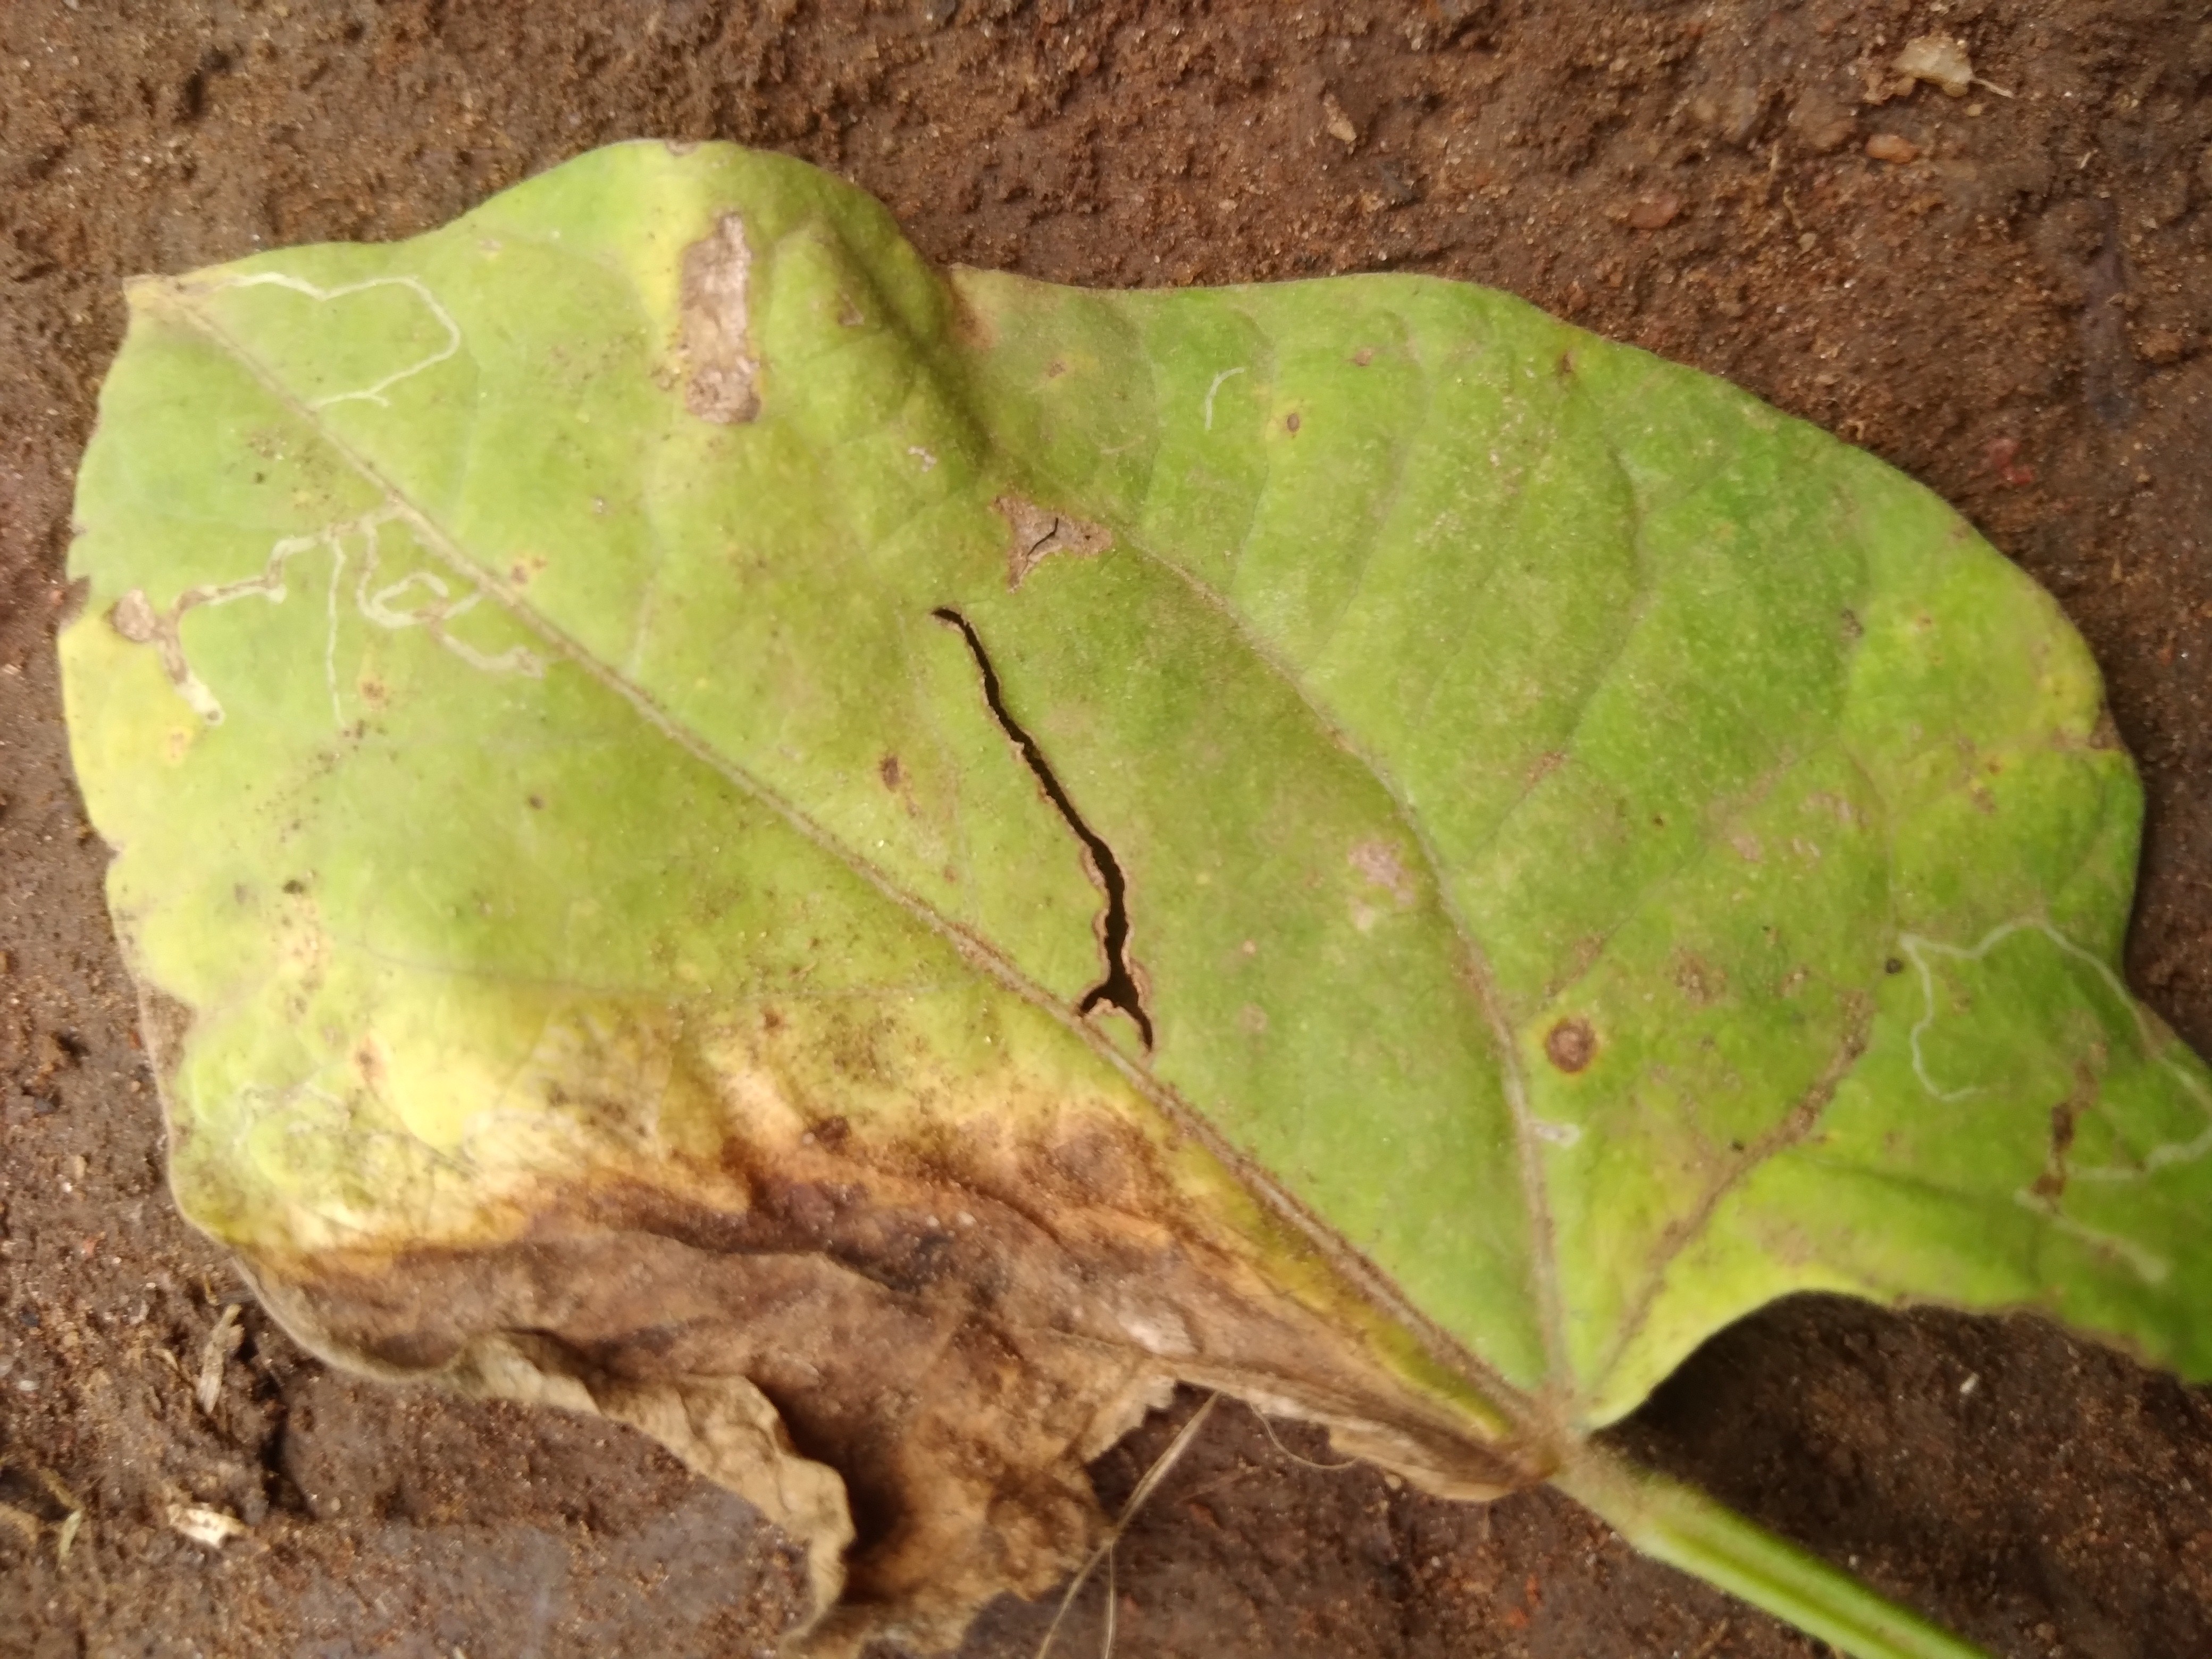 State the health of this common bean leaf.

rust
